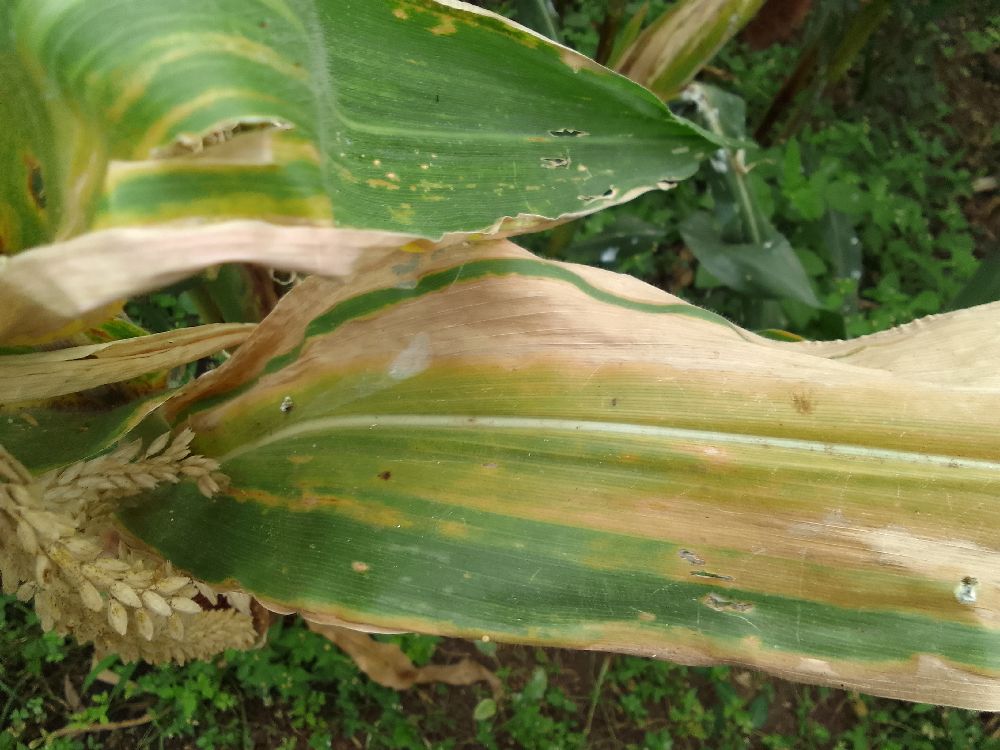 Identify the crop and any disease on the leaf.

maize, maize lethal necrosis
